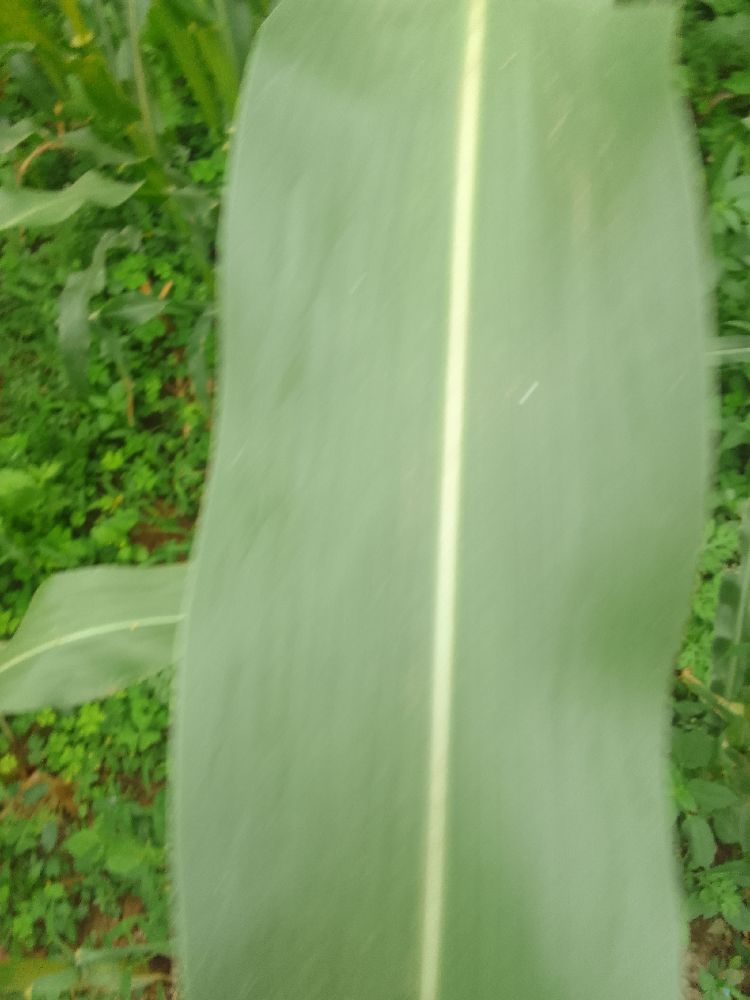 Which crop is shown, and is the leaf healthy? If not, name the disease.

maize, healthy
